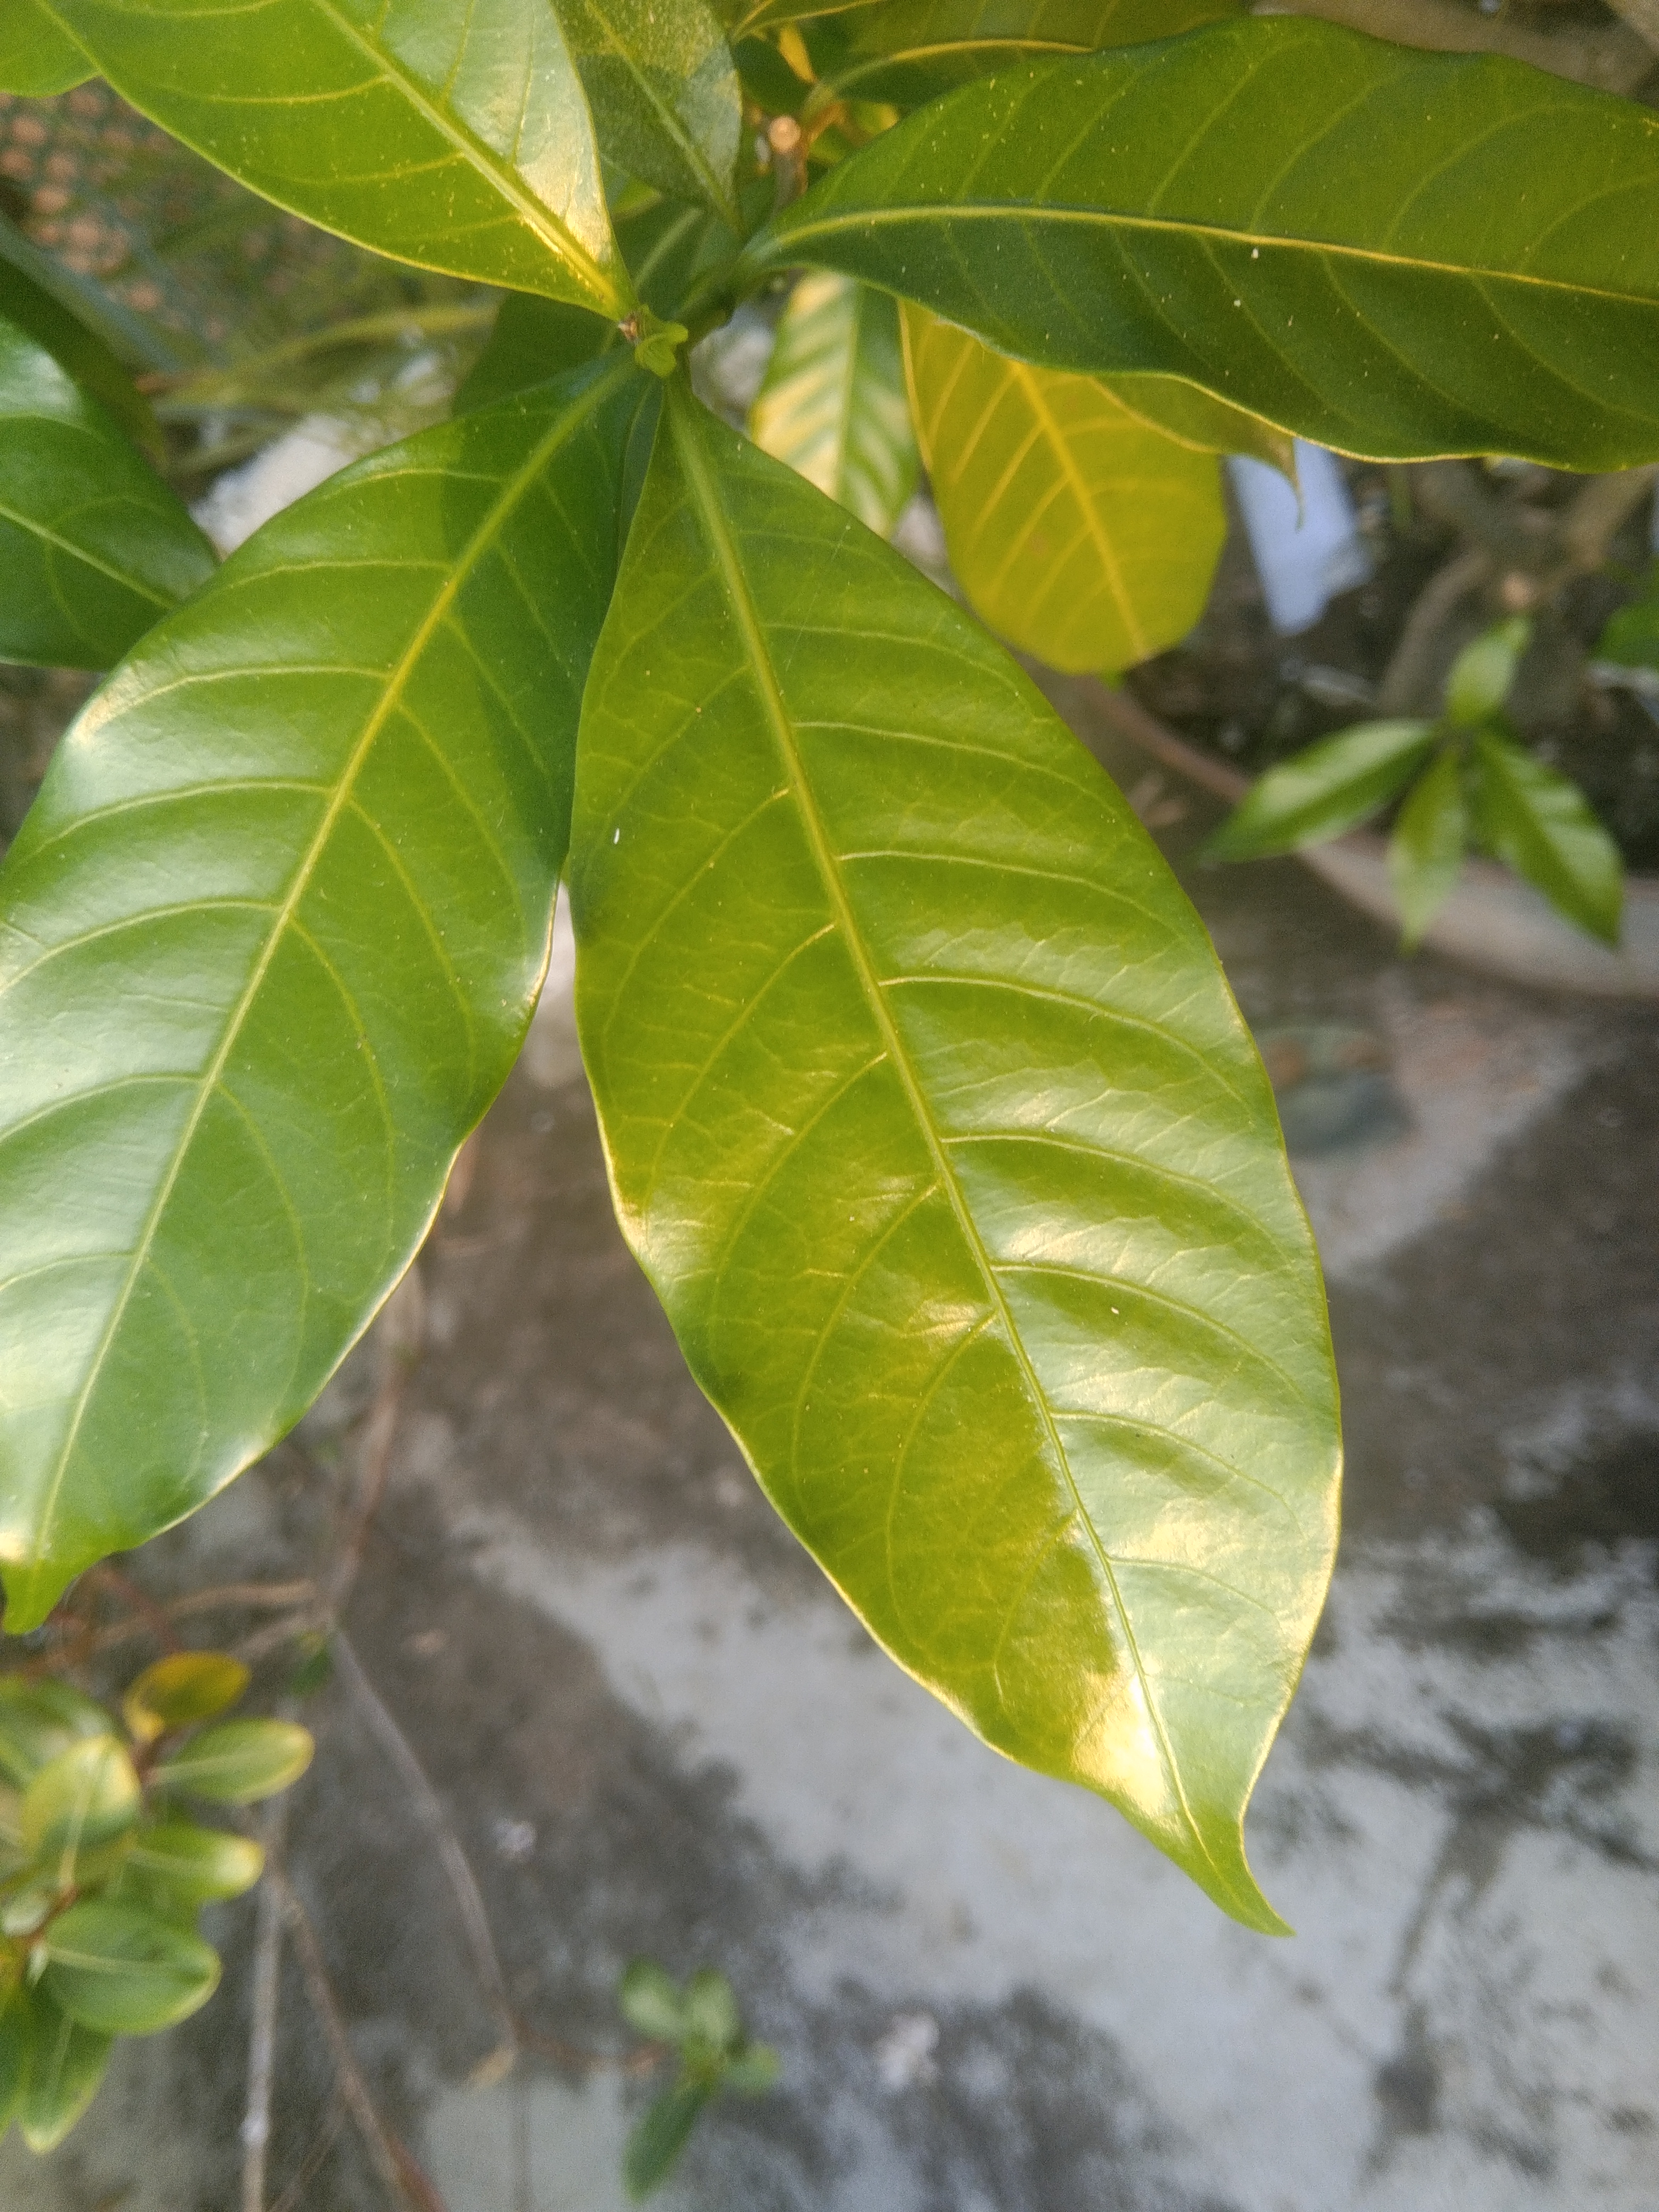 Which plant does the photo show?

togor
